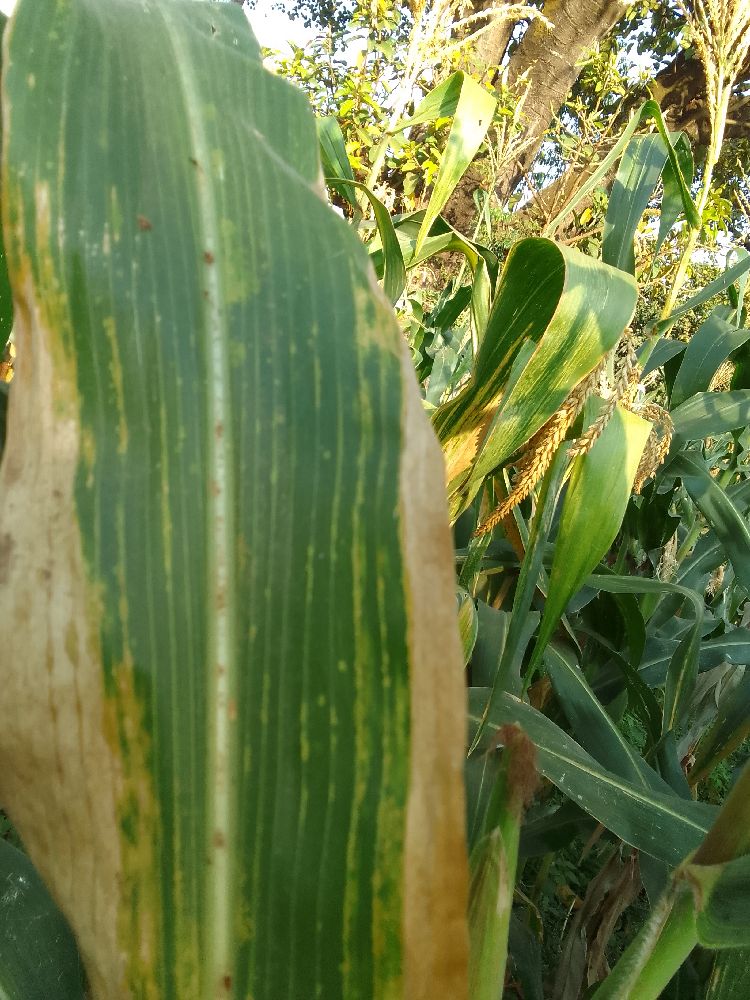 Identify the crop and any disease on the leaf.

maize, maize lethal necrosis
